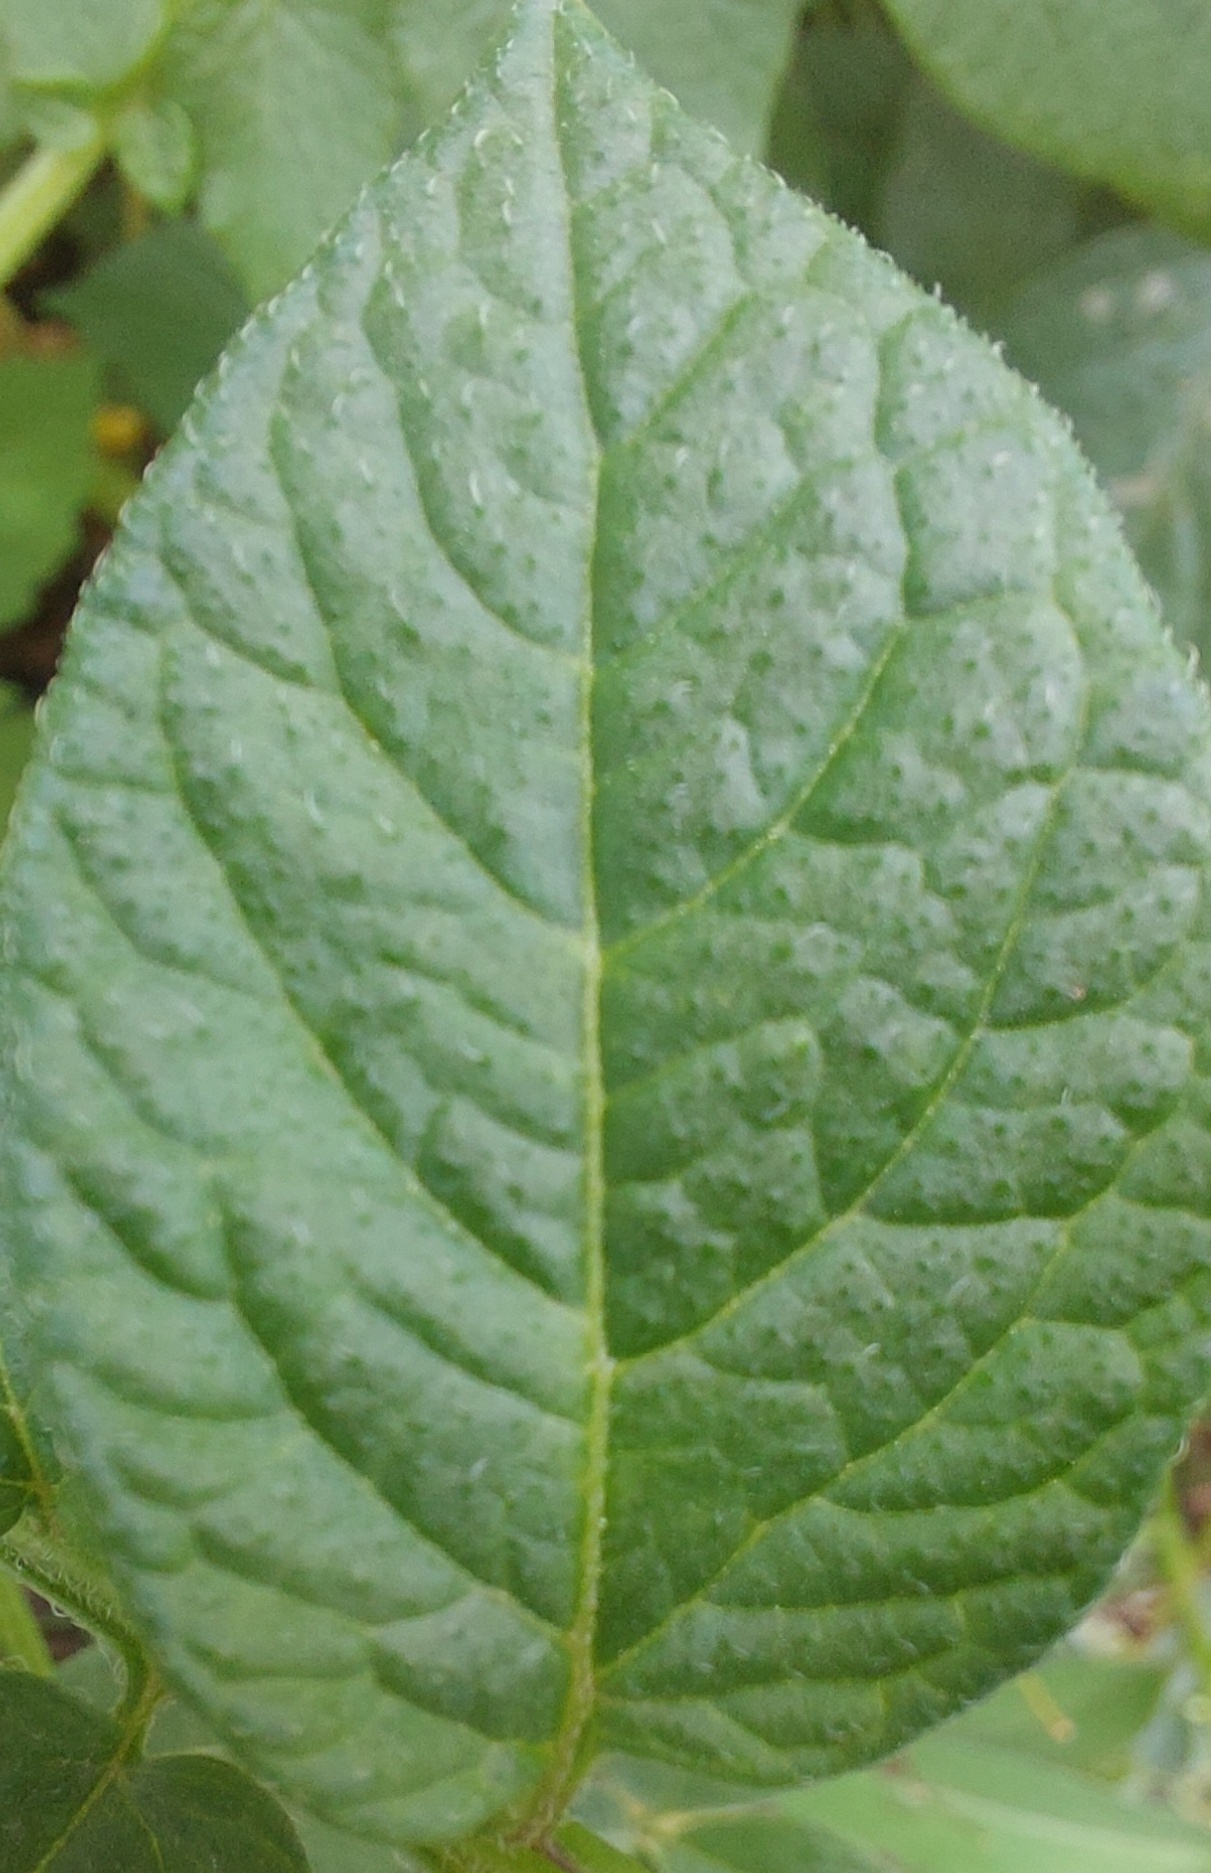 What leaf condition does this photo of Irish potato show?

healthy
